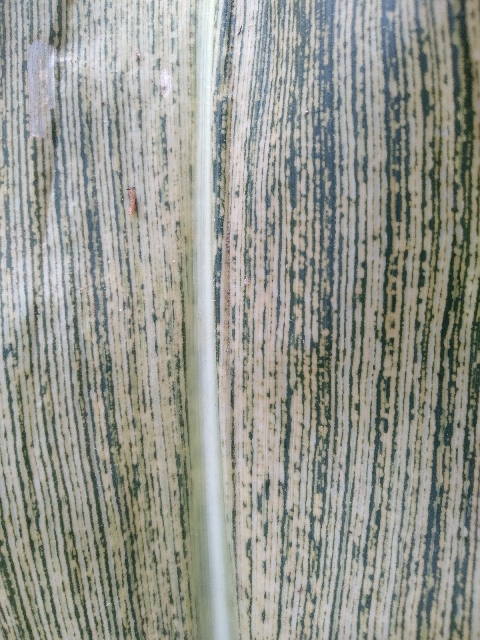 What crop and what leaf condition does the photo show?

maize, maize streak virus
